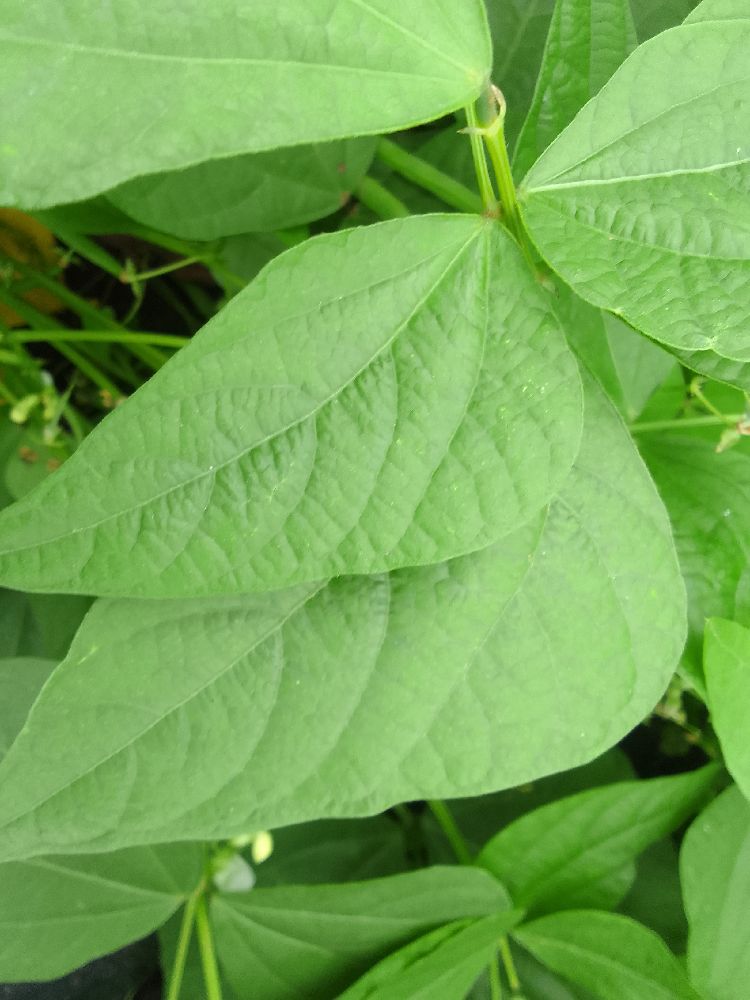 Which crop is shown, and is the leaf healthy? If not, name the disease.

common bean, healthy
